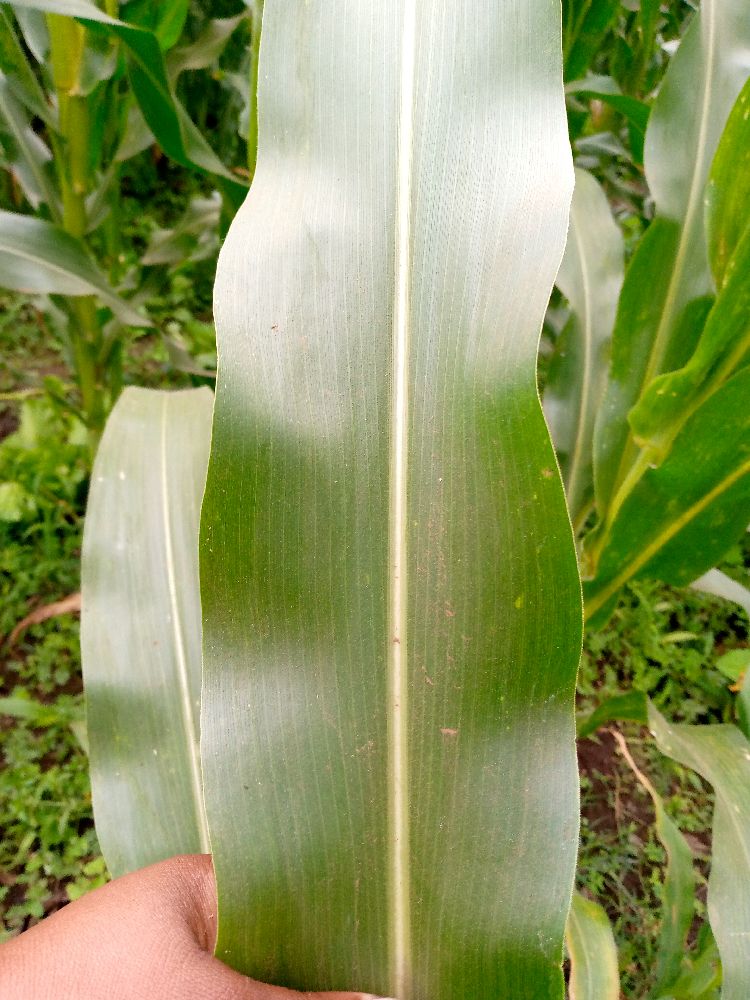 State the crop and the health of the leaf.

maize, healthy
